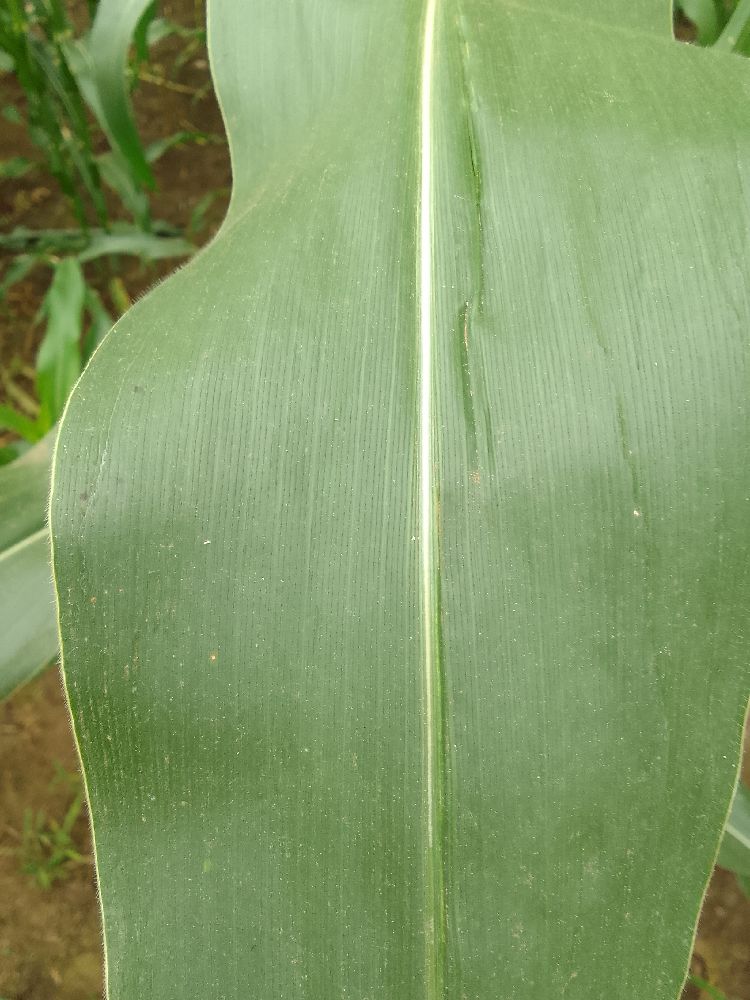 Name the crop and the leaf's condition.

maize, healthy
